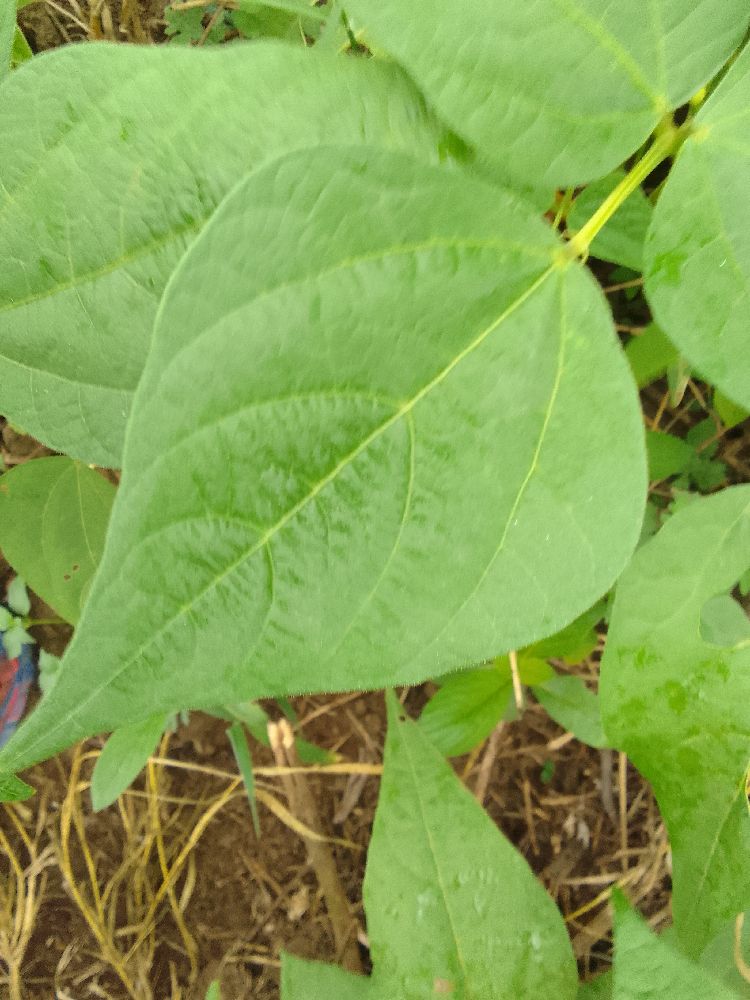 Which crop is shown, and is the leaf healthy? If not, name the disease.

common bean, healthy
